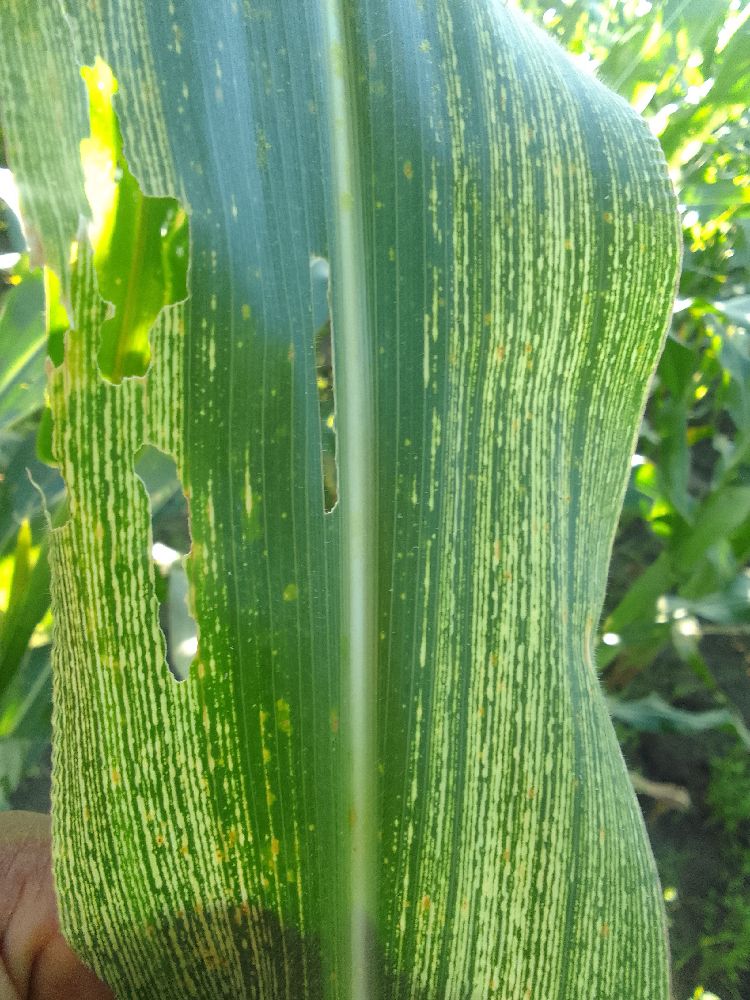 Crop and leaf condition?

maize, maize streak virus
